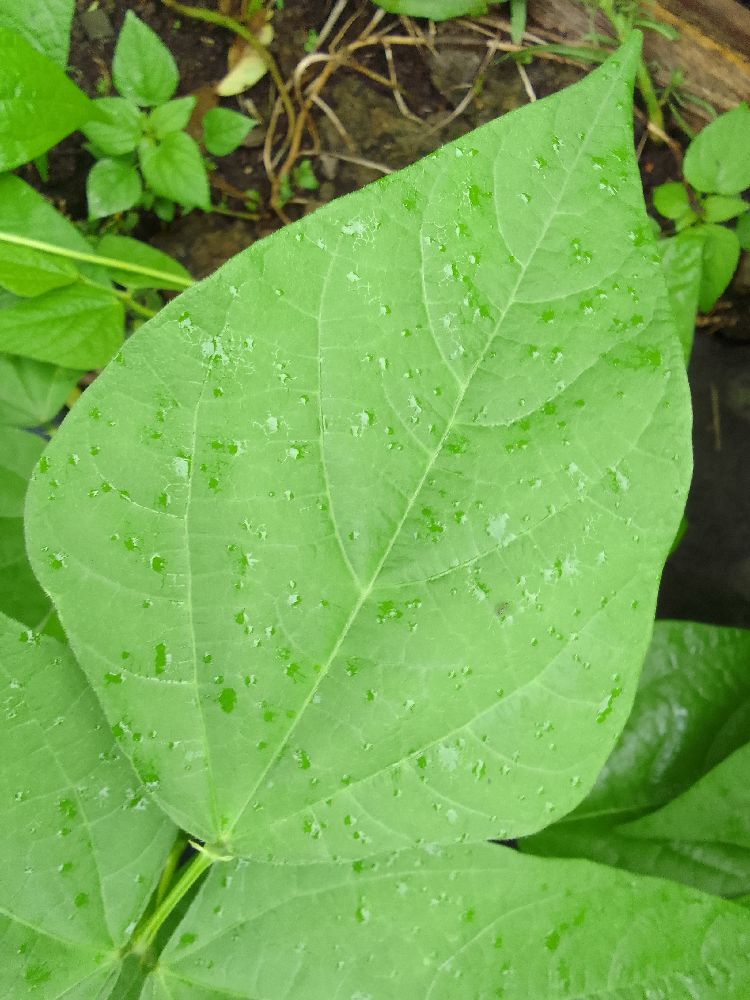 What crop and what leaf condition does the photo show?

common bean, healthy
